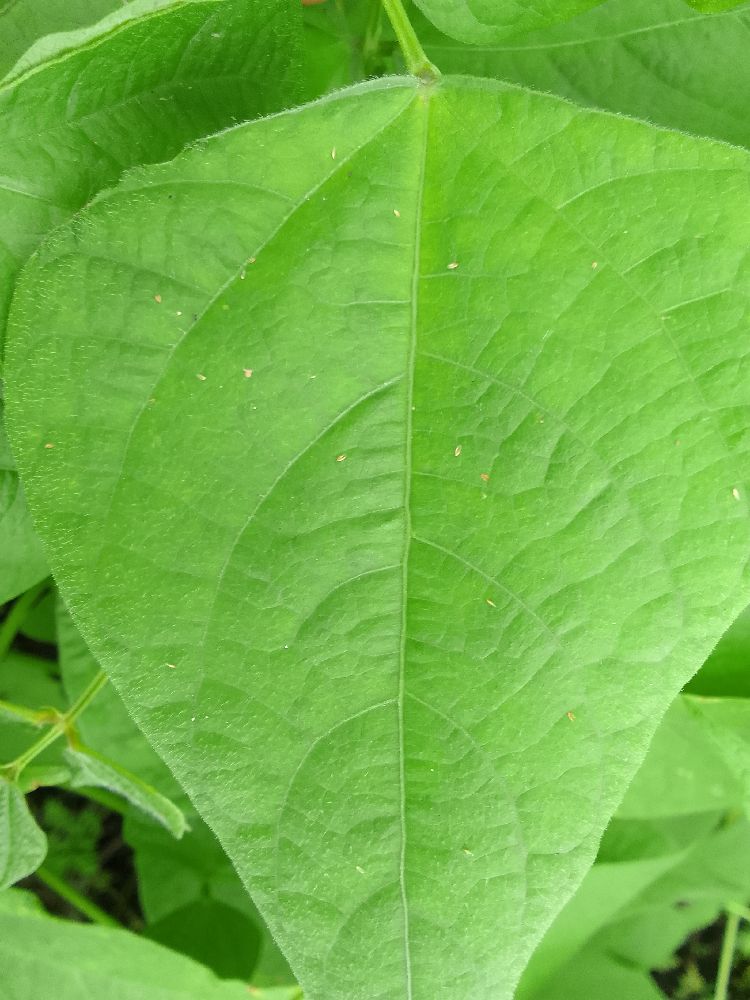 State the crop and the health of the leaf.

common bean, healthy
